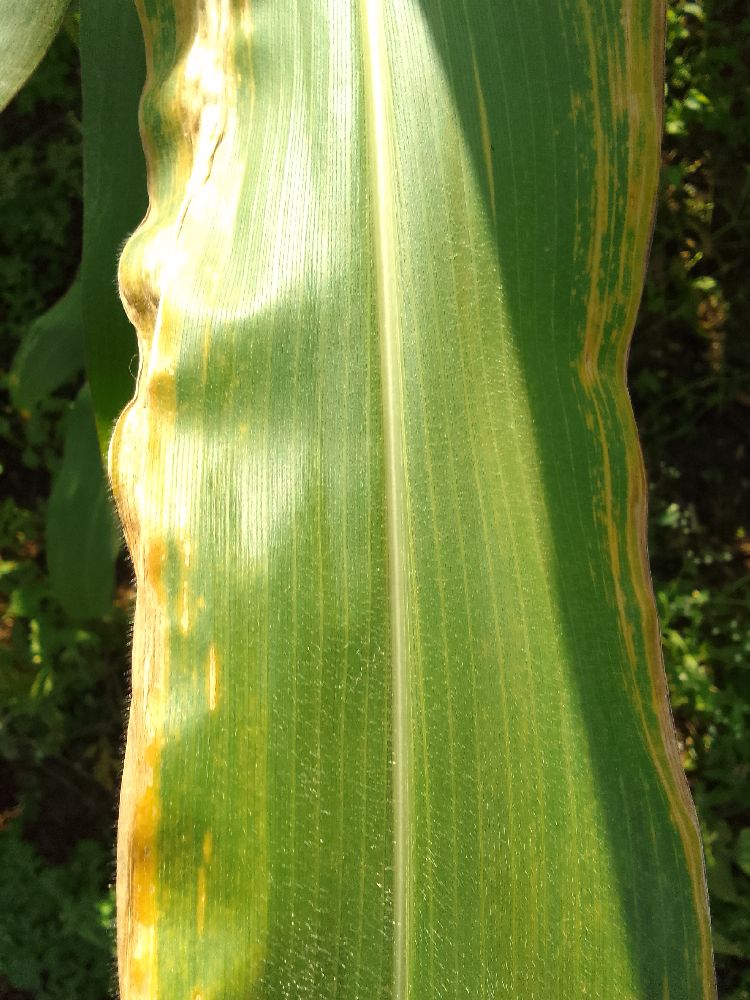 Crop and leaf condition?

maize, maize lethal necrosis
